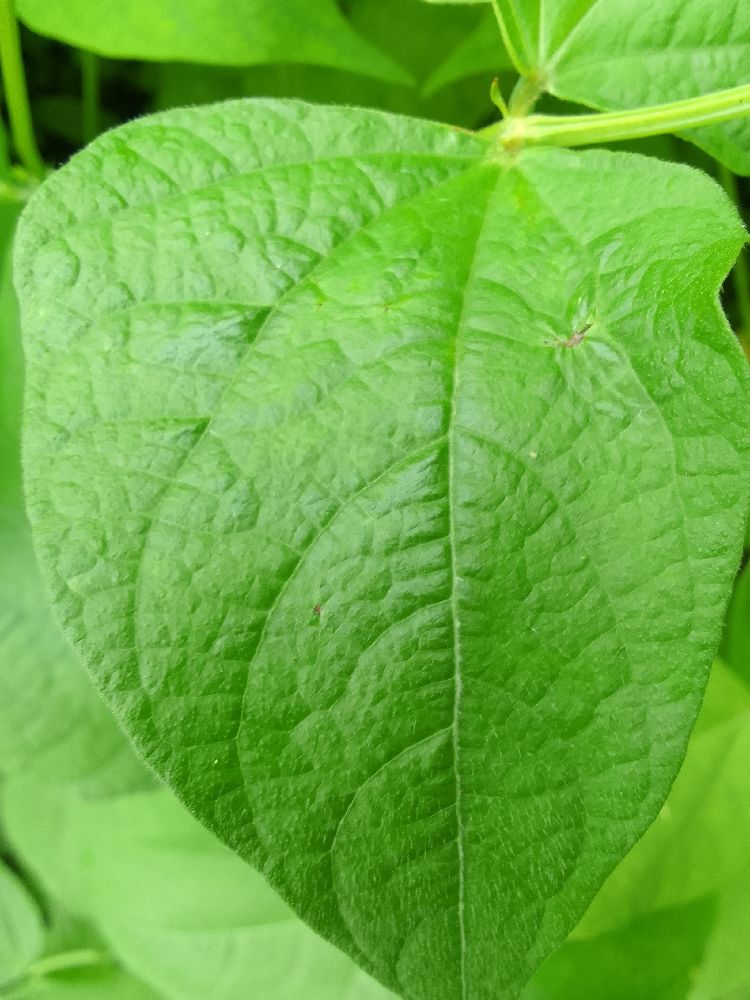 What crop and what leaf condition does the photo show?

common bean, healthy
